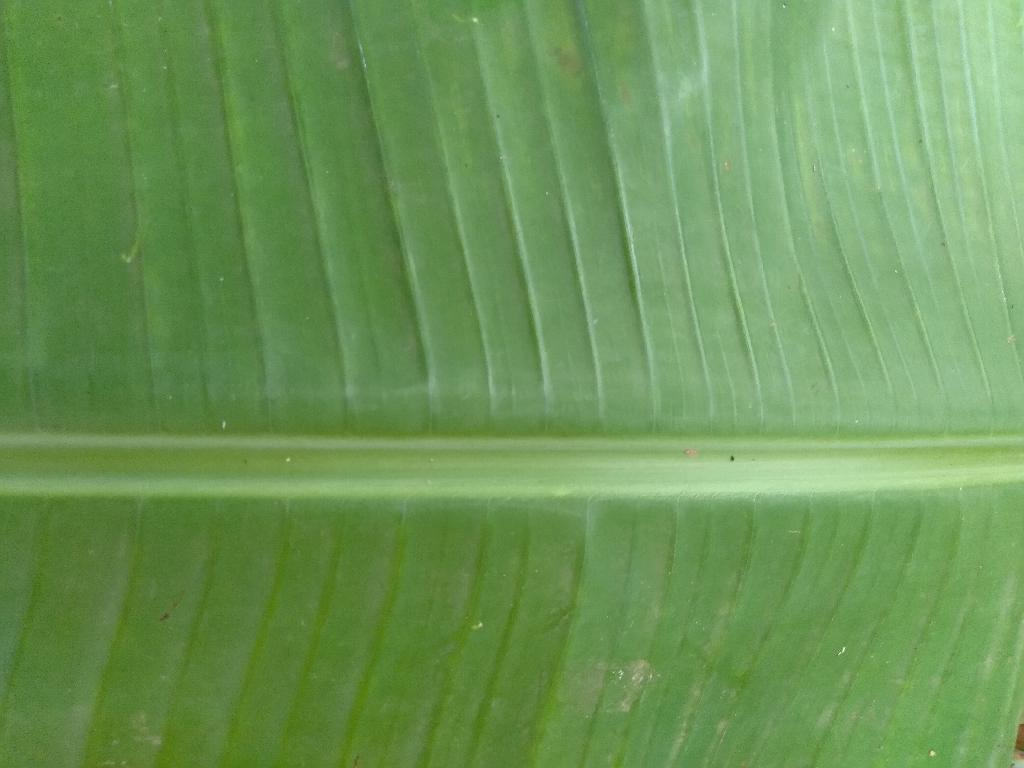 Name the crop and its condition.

banana, healthy
